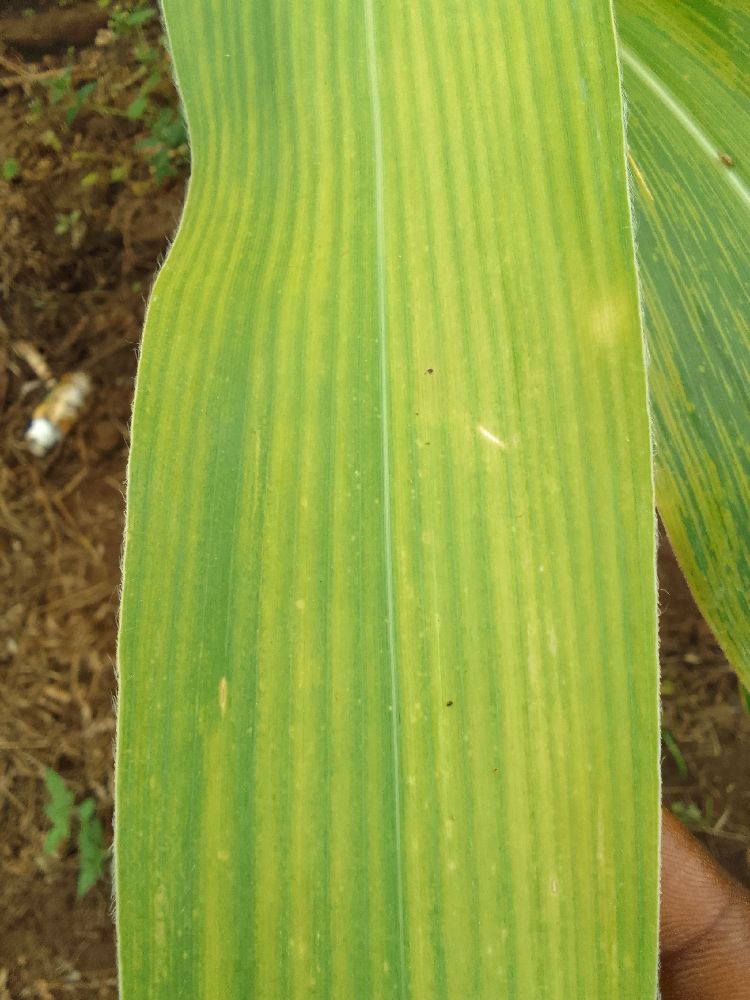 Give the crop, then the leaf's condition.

maize, maize lethal necrosis
